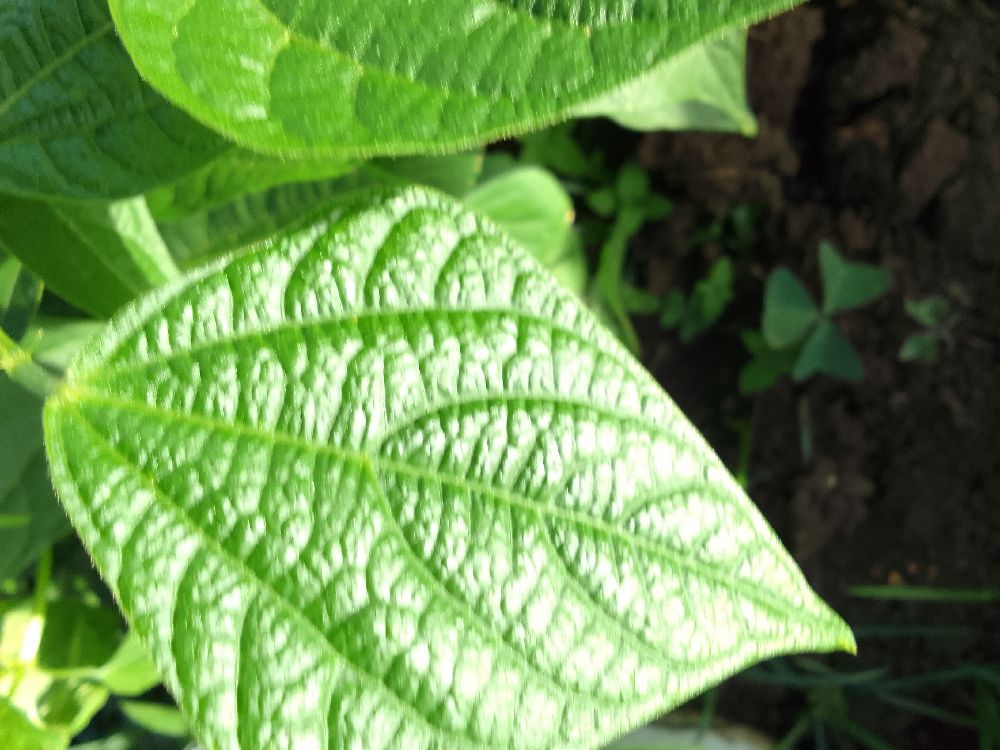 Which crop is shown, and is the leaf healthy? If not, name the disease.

common bean, healthy
